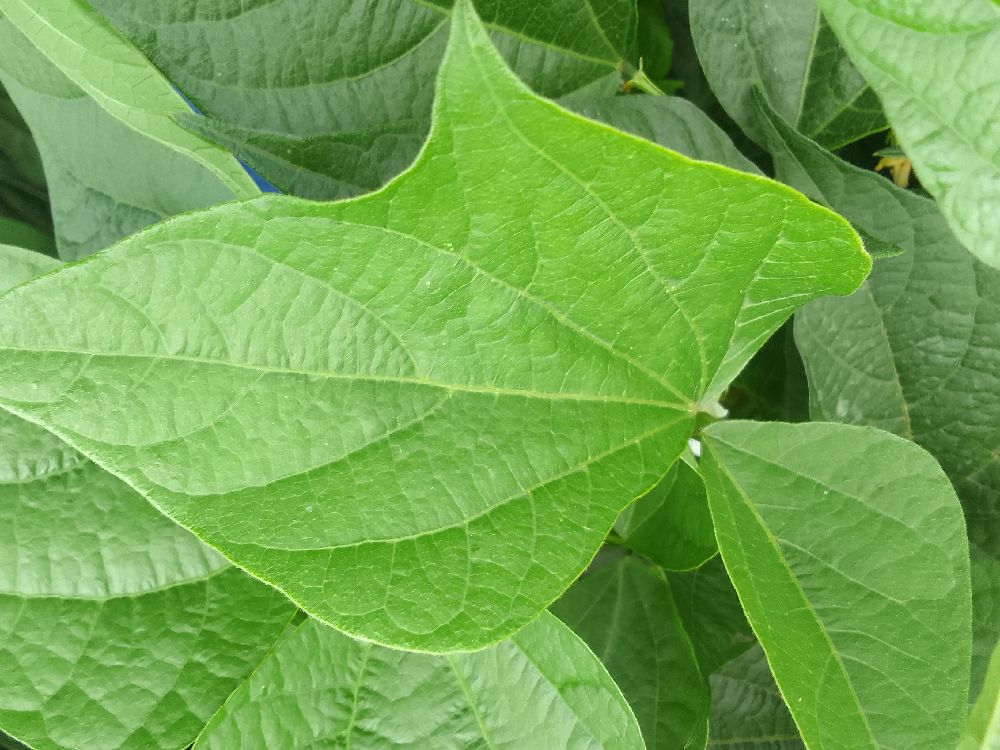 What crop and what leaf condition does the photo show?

common bean, healthy
